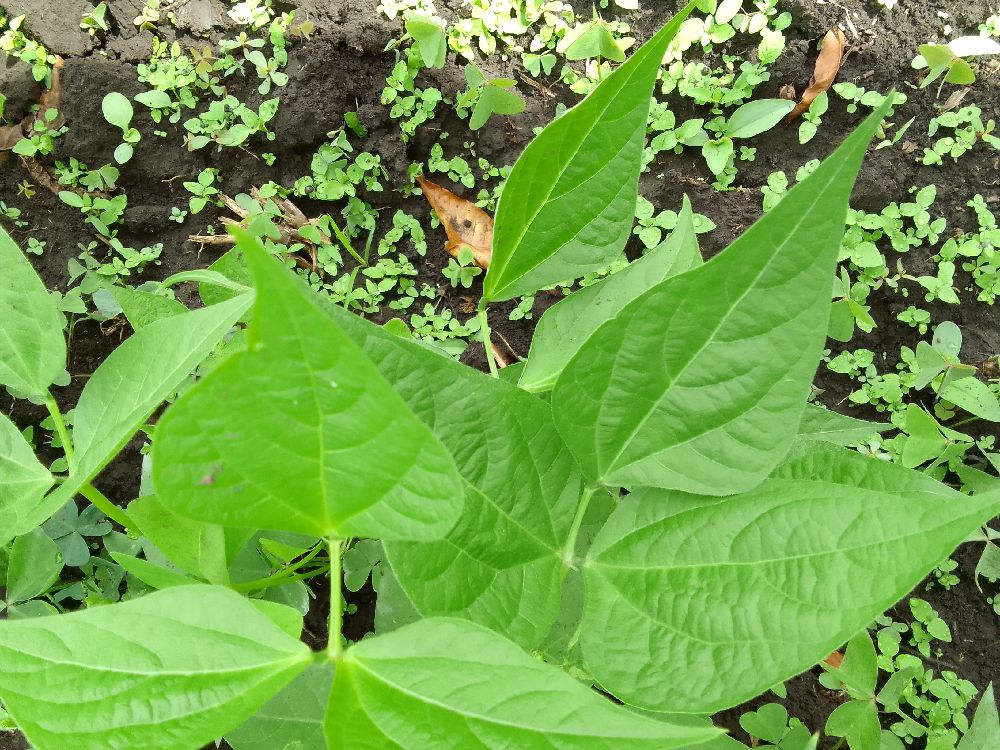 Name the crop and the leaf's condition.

common bean, healthy
